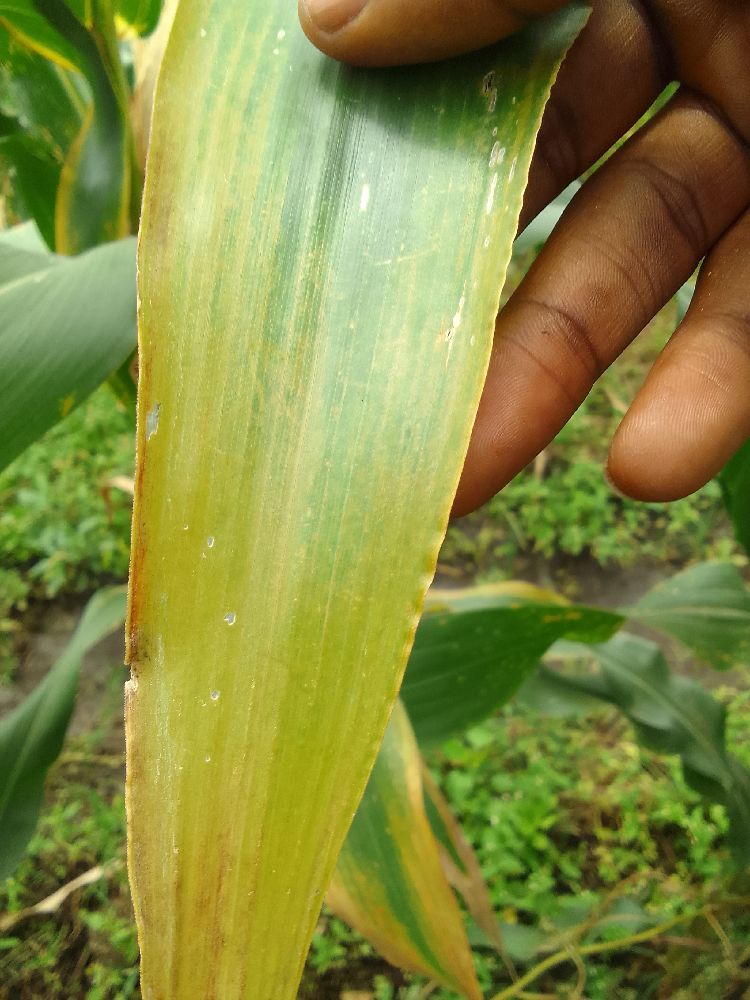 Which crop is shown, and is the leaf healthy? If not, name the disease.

maize, maize lethal necrosis
